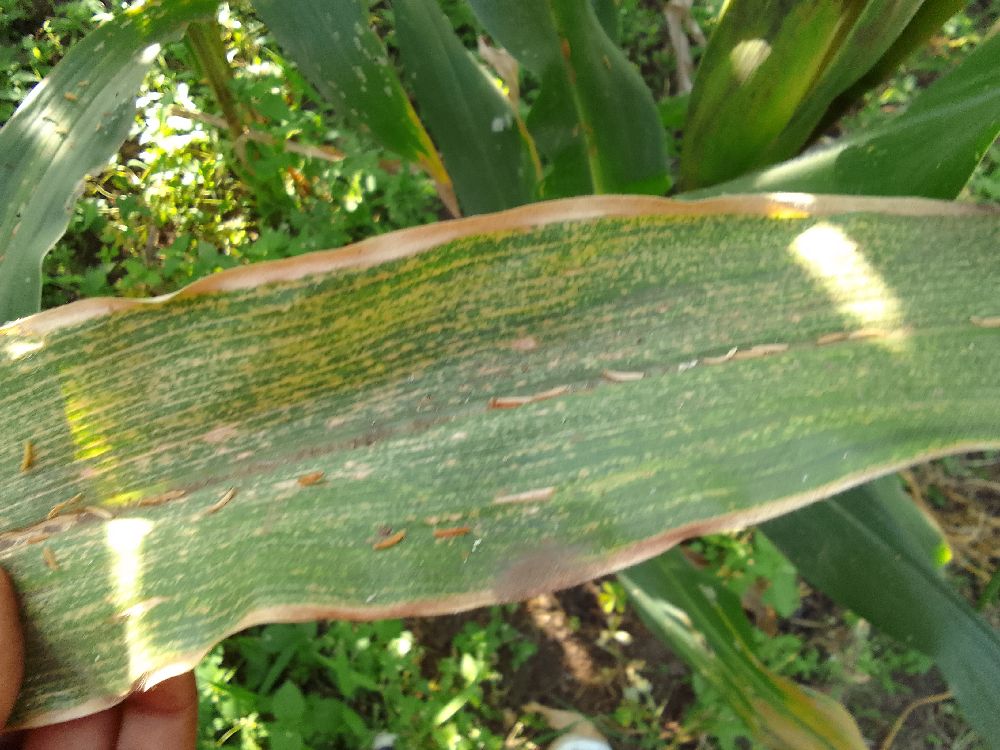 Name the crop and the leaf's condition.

maize, maize lethal necrosis
